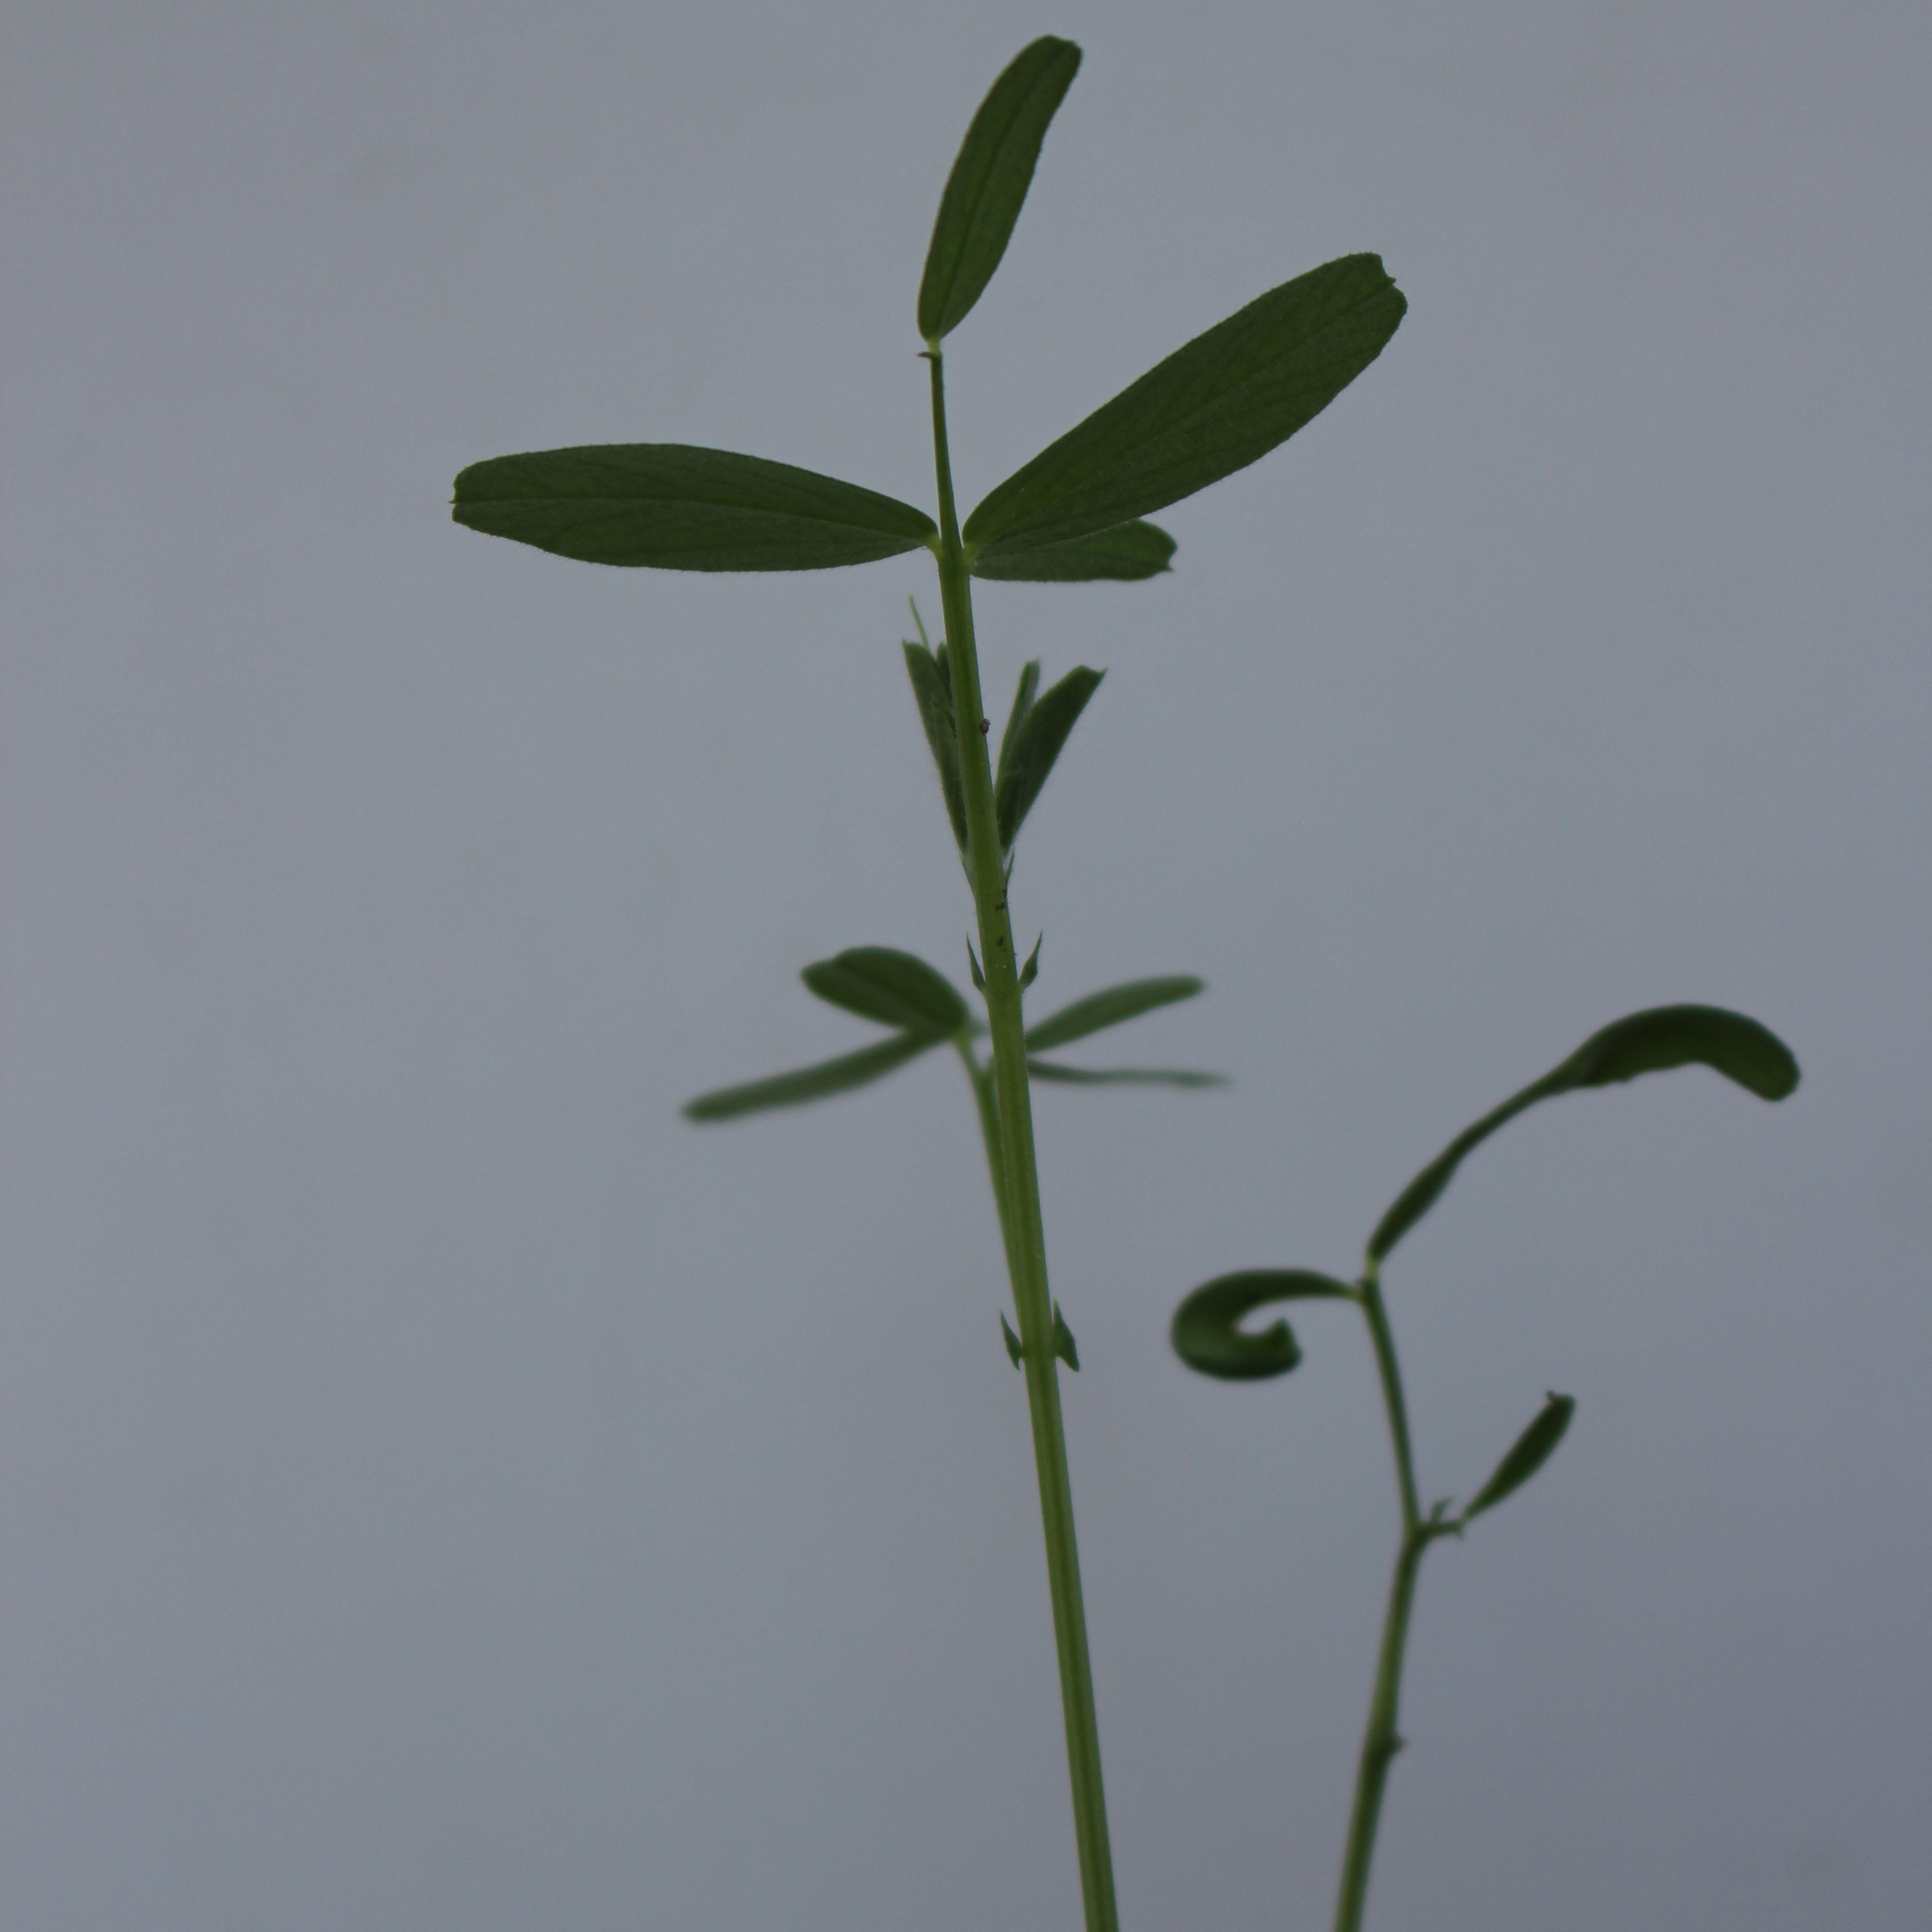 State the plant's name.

Vicia sativa
